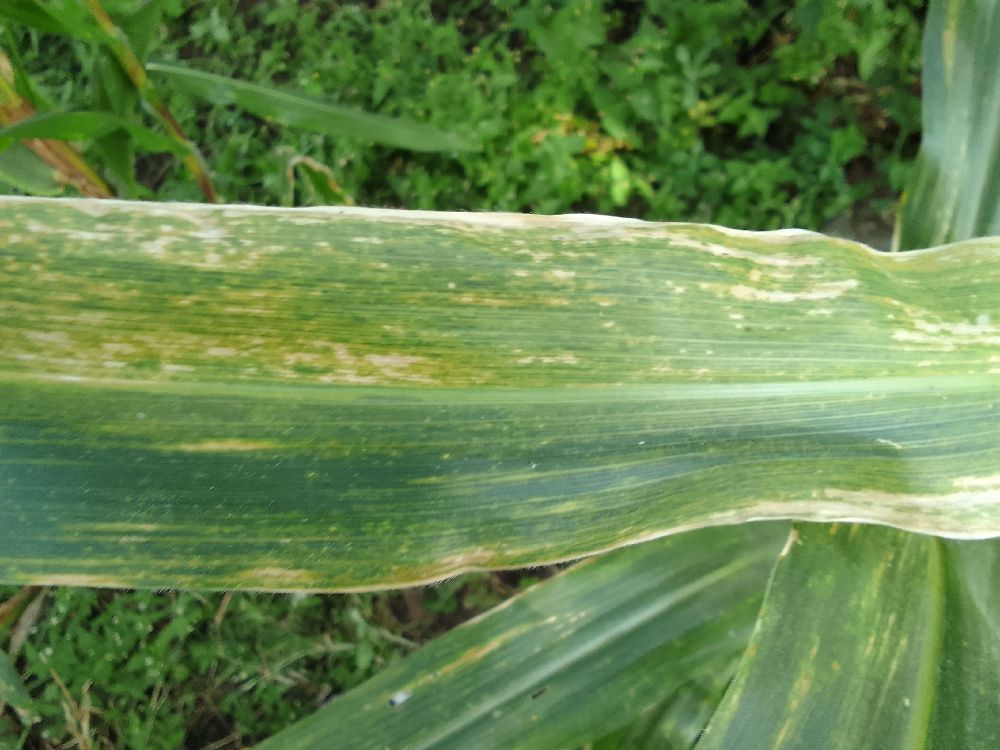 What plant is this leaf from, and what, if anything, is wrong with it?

maize, maize lethal necrosis
